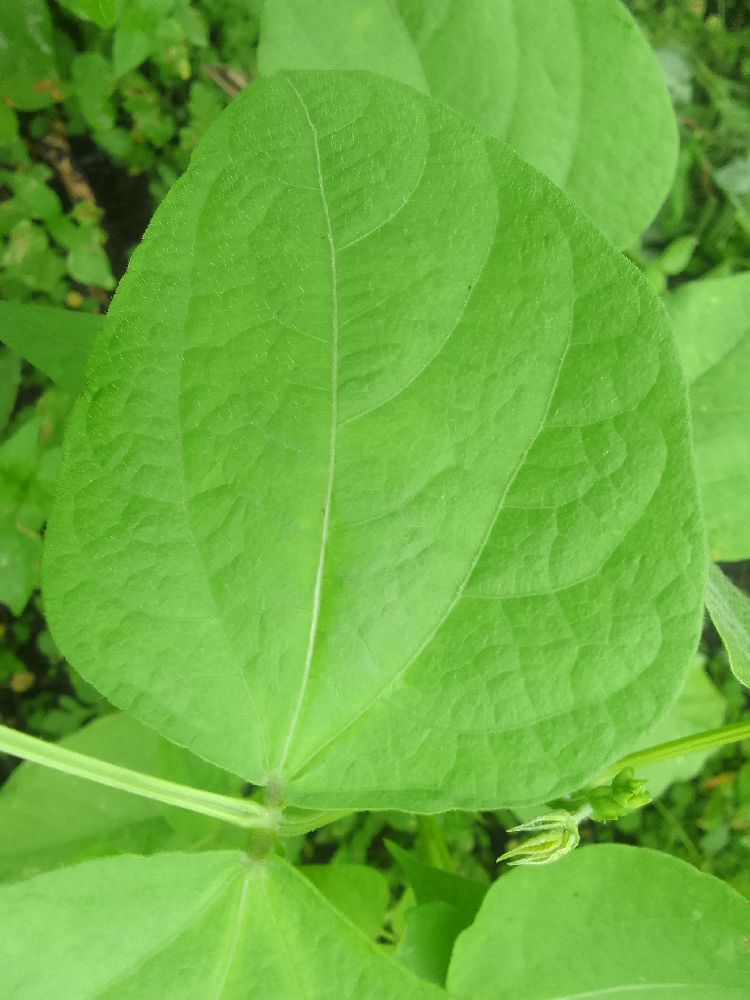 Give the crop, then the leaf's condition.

common bean, healthy
